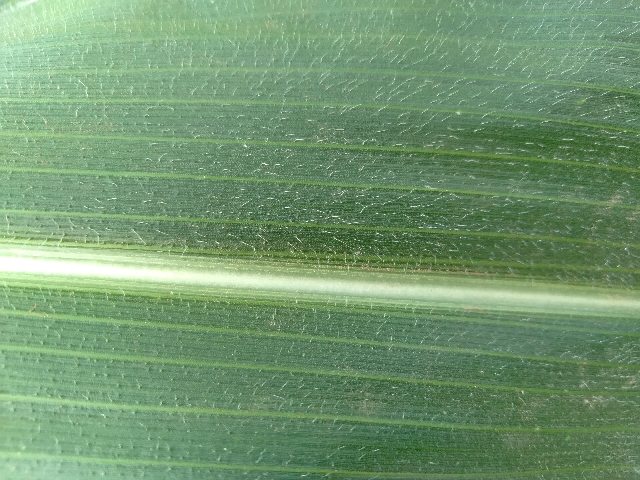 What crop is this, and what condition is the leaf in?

maize, healthy
